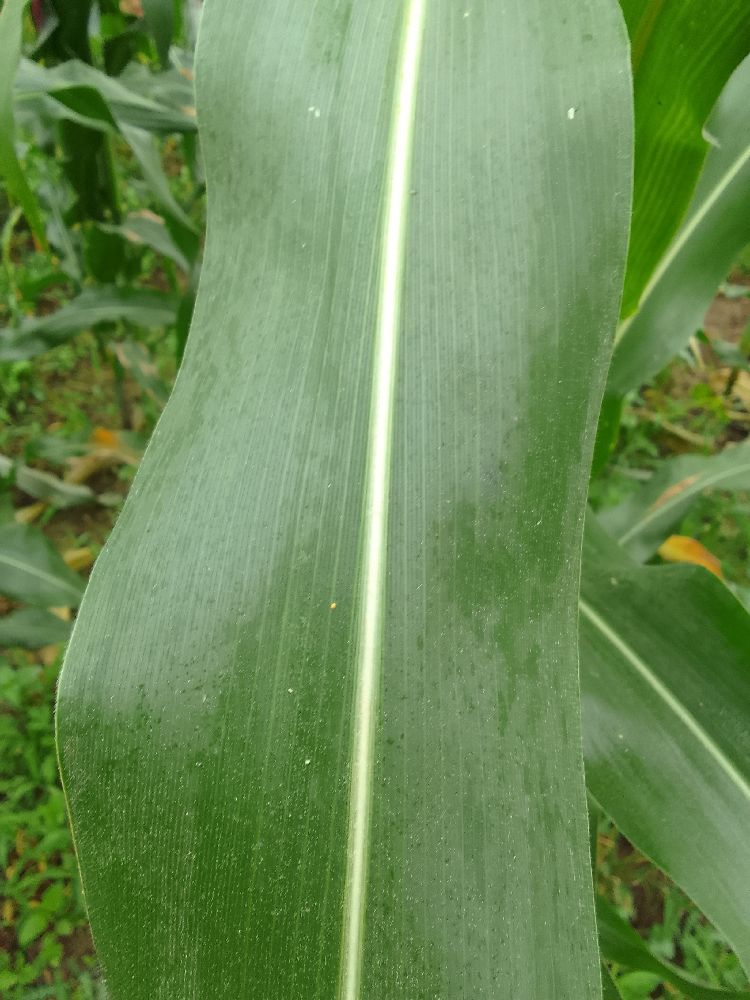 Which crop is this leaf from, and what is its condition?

maize, healthy
